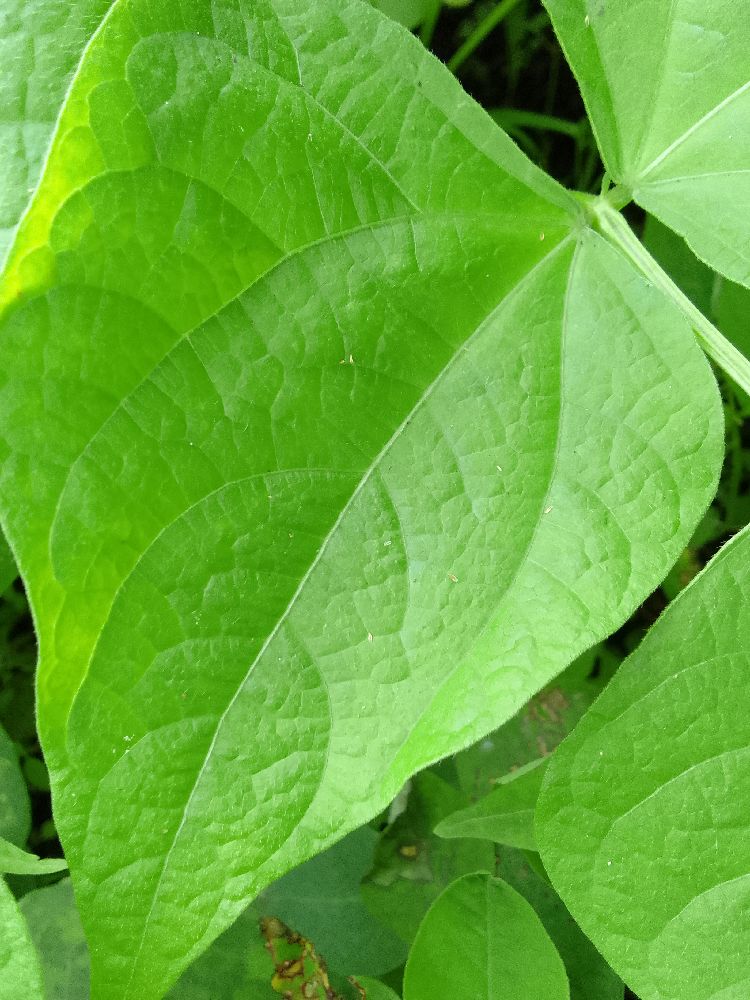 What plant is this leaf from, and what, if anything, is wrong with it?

common bean, healthy
